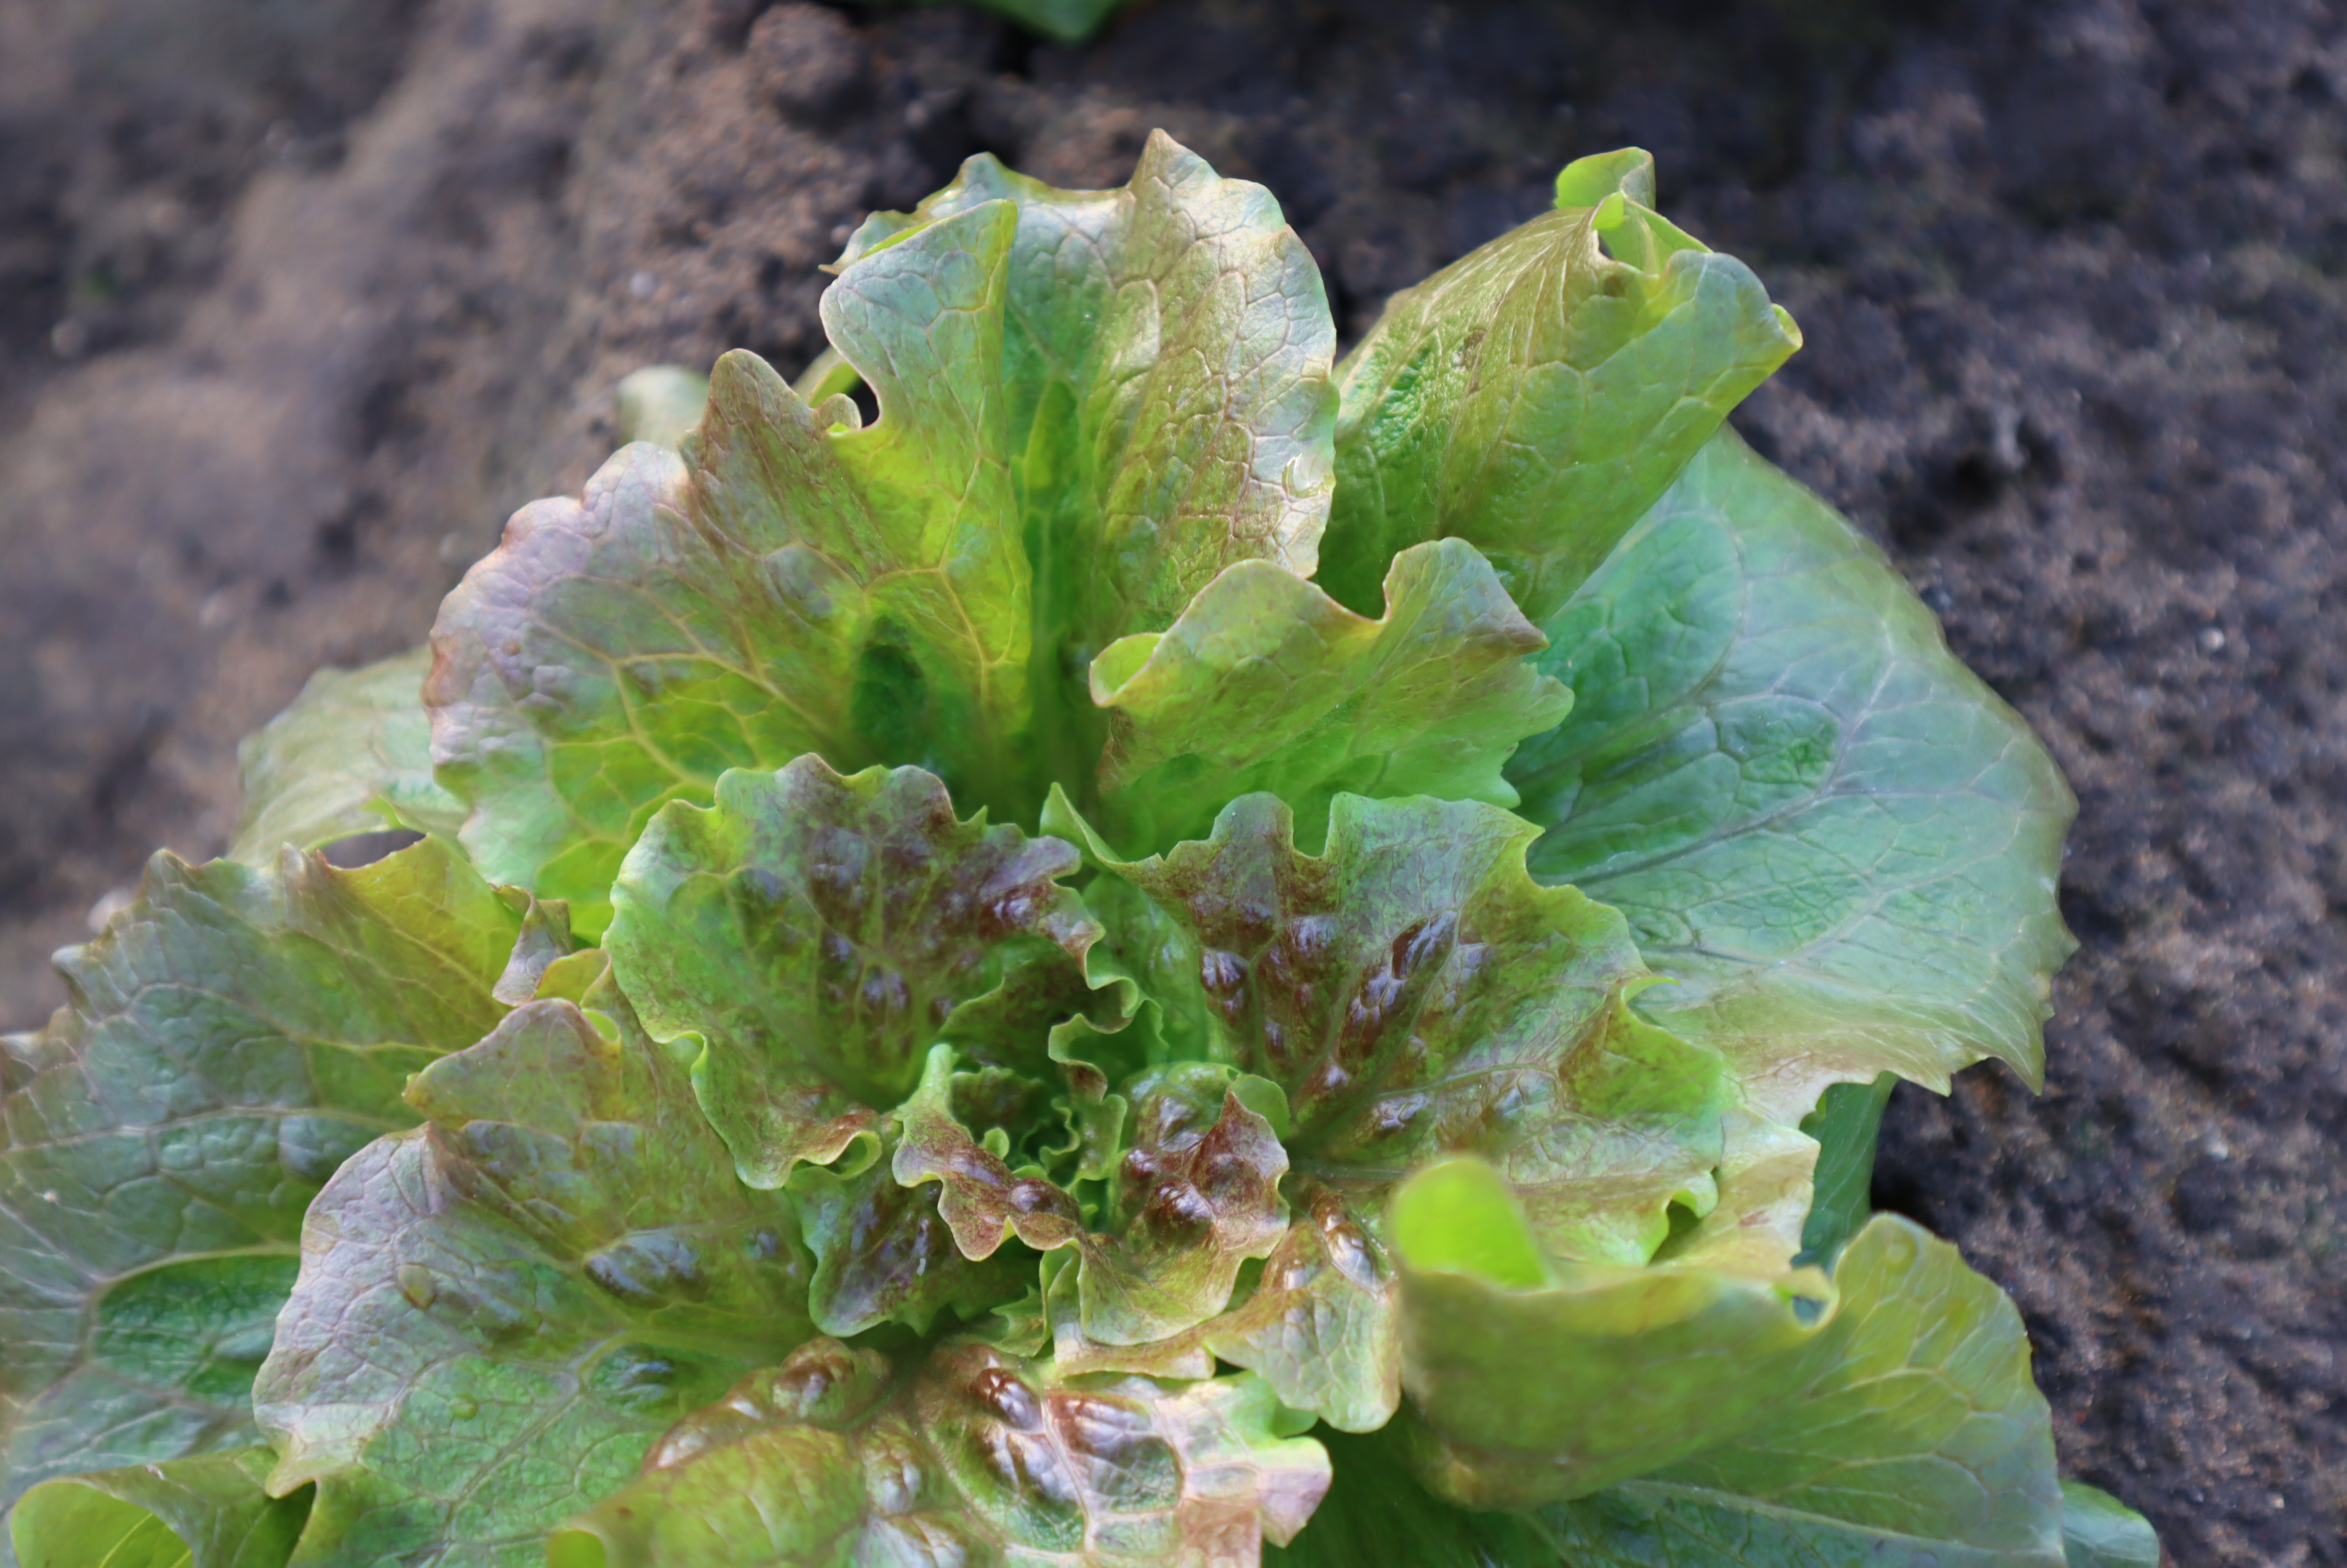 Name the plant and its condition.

lettuce, healthy
